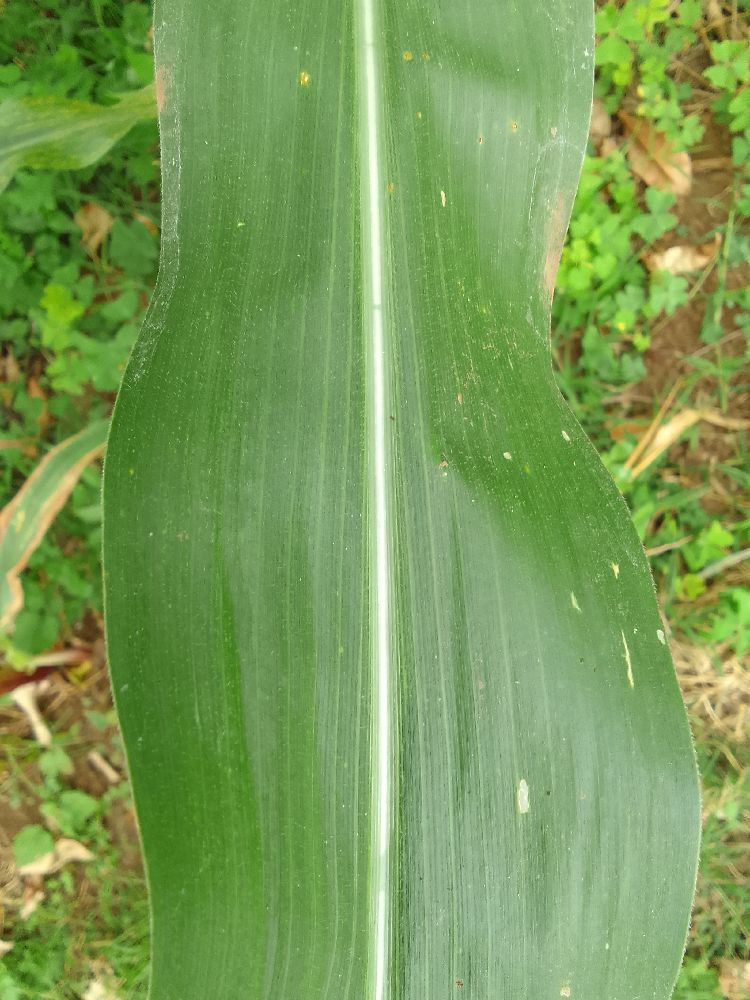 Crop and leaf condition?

maize, healthy
